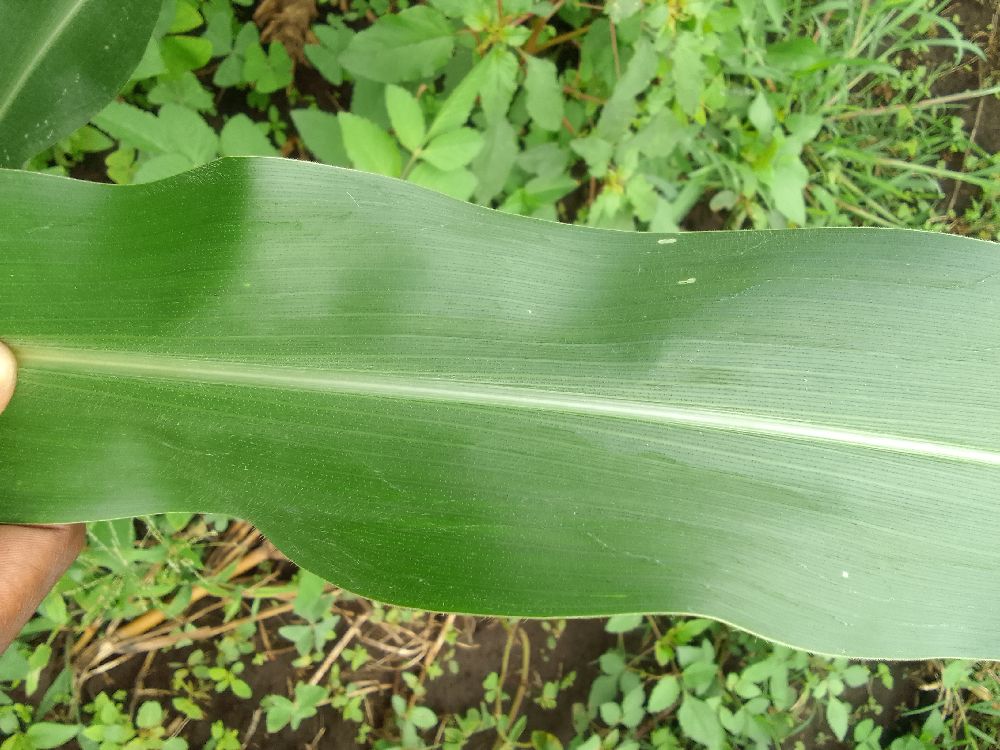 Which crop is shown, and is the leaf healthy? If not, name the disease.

maize, healthy
